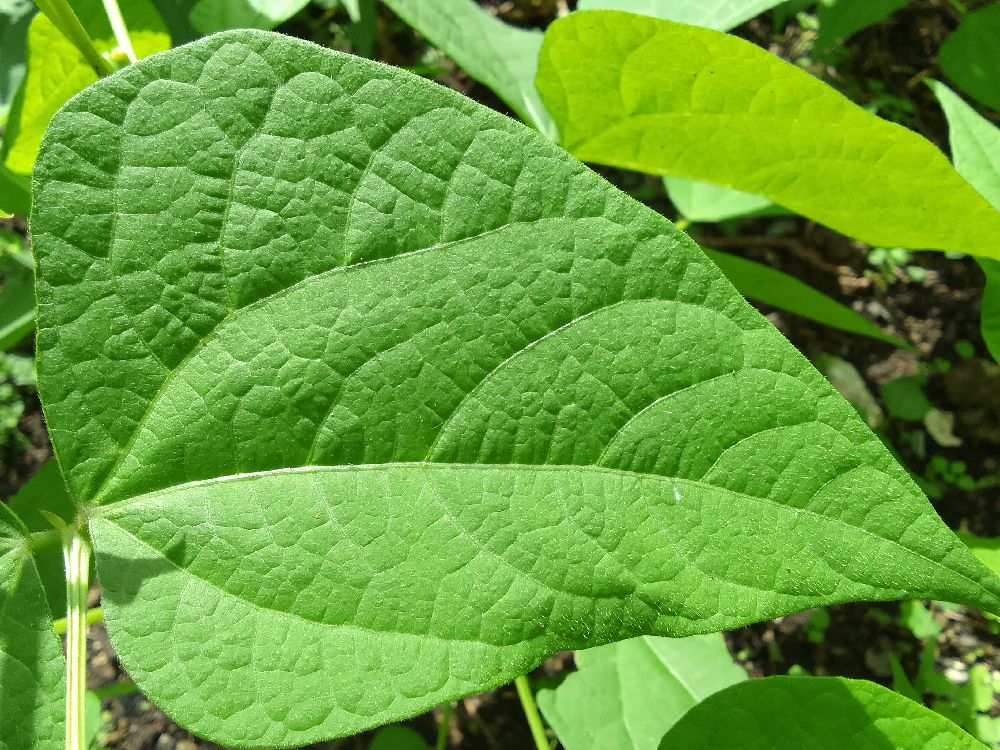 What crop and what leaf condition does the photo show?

common bean, healthy
